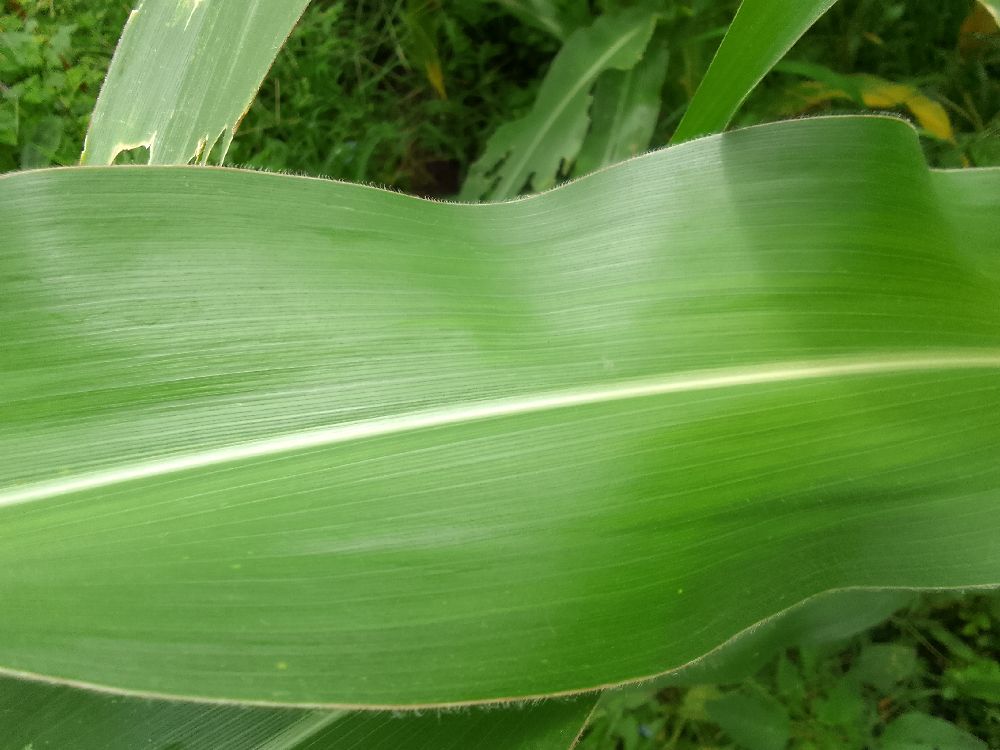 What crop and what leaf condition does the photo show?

maize, healthy
